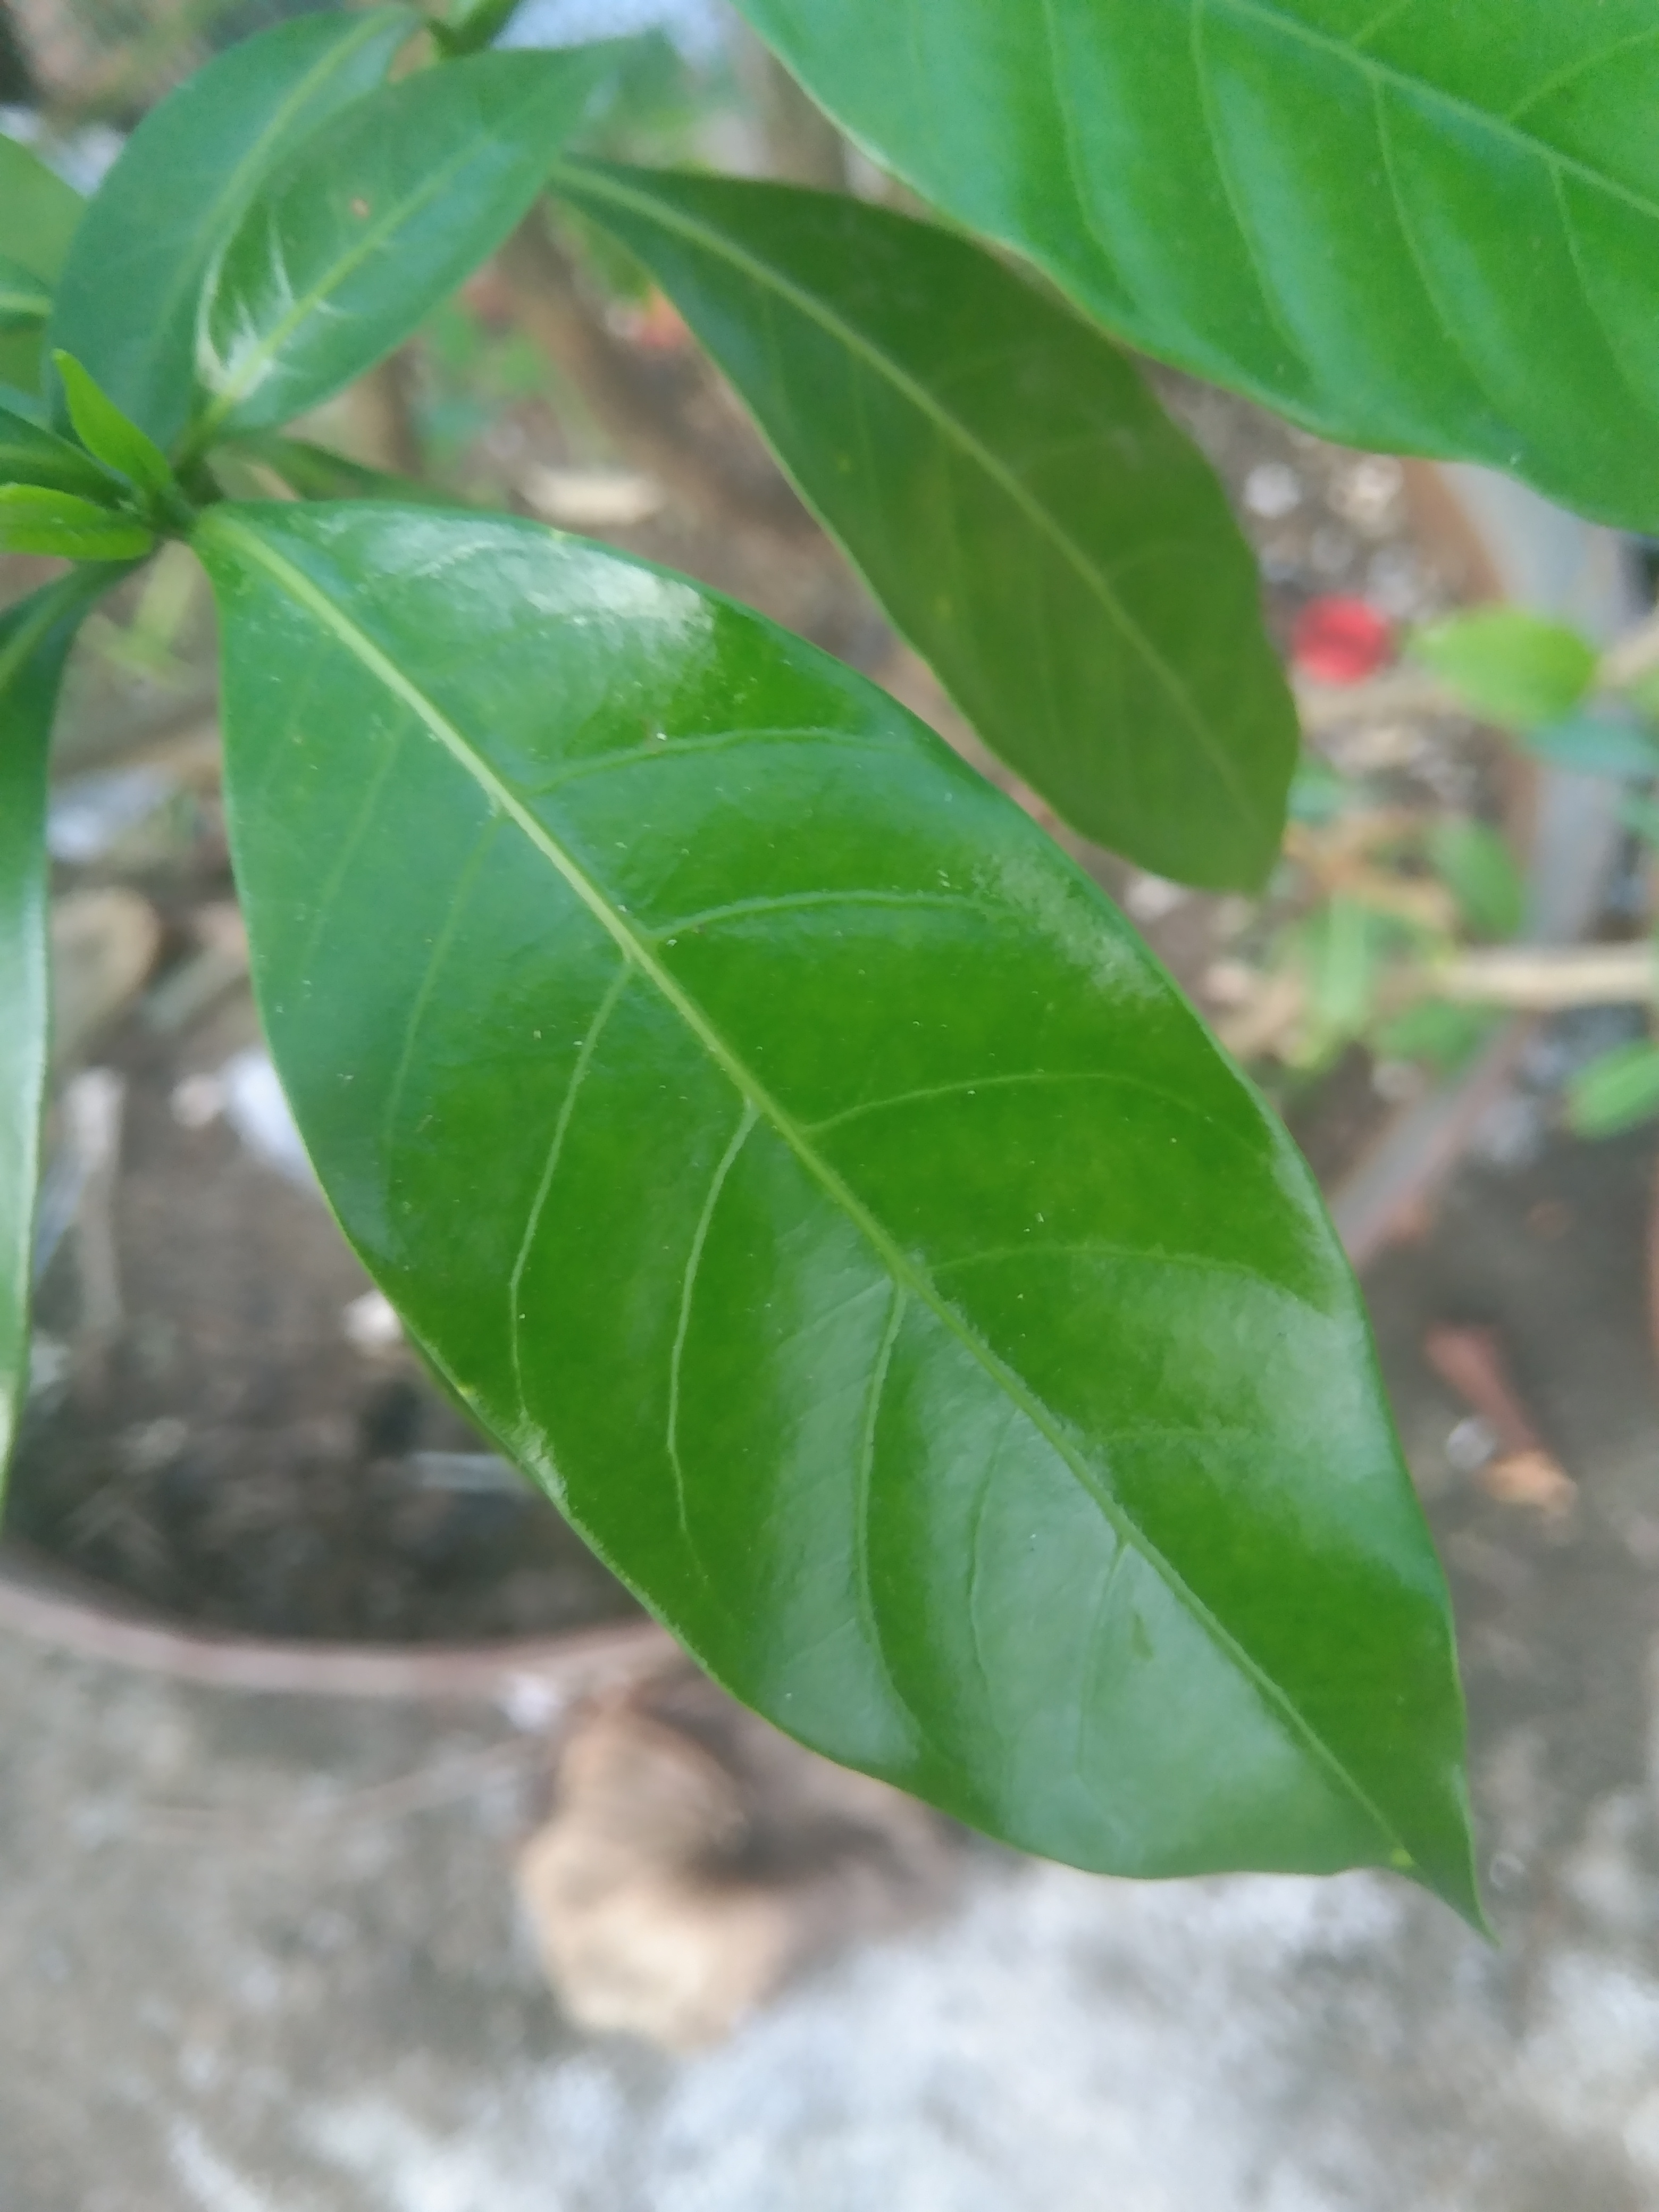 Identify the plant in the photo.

togor
